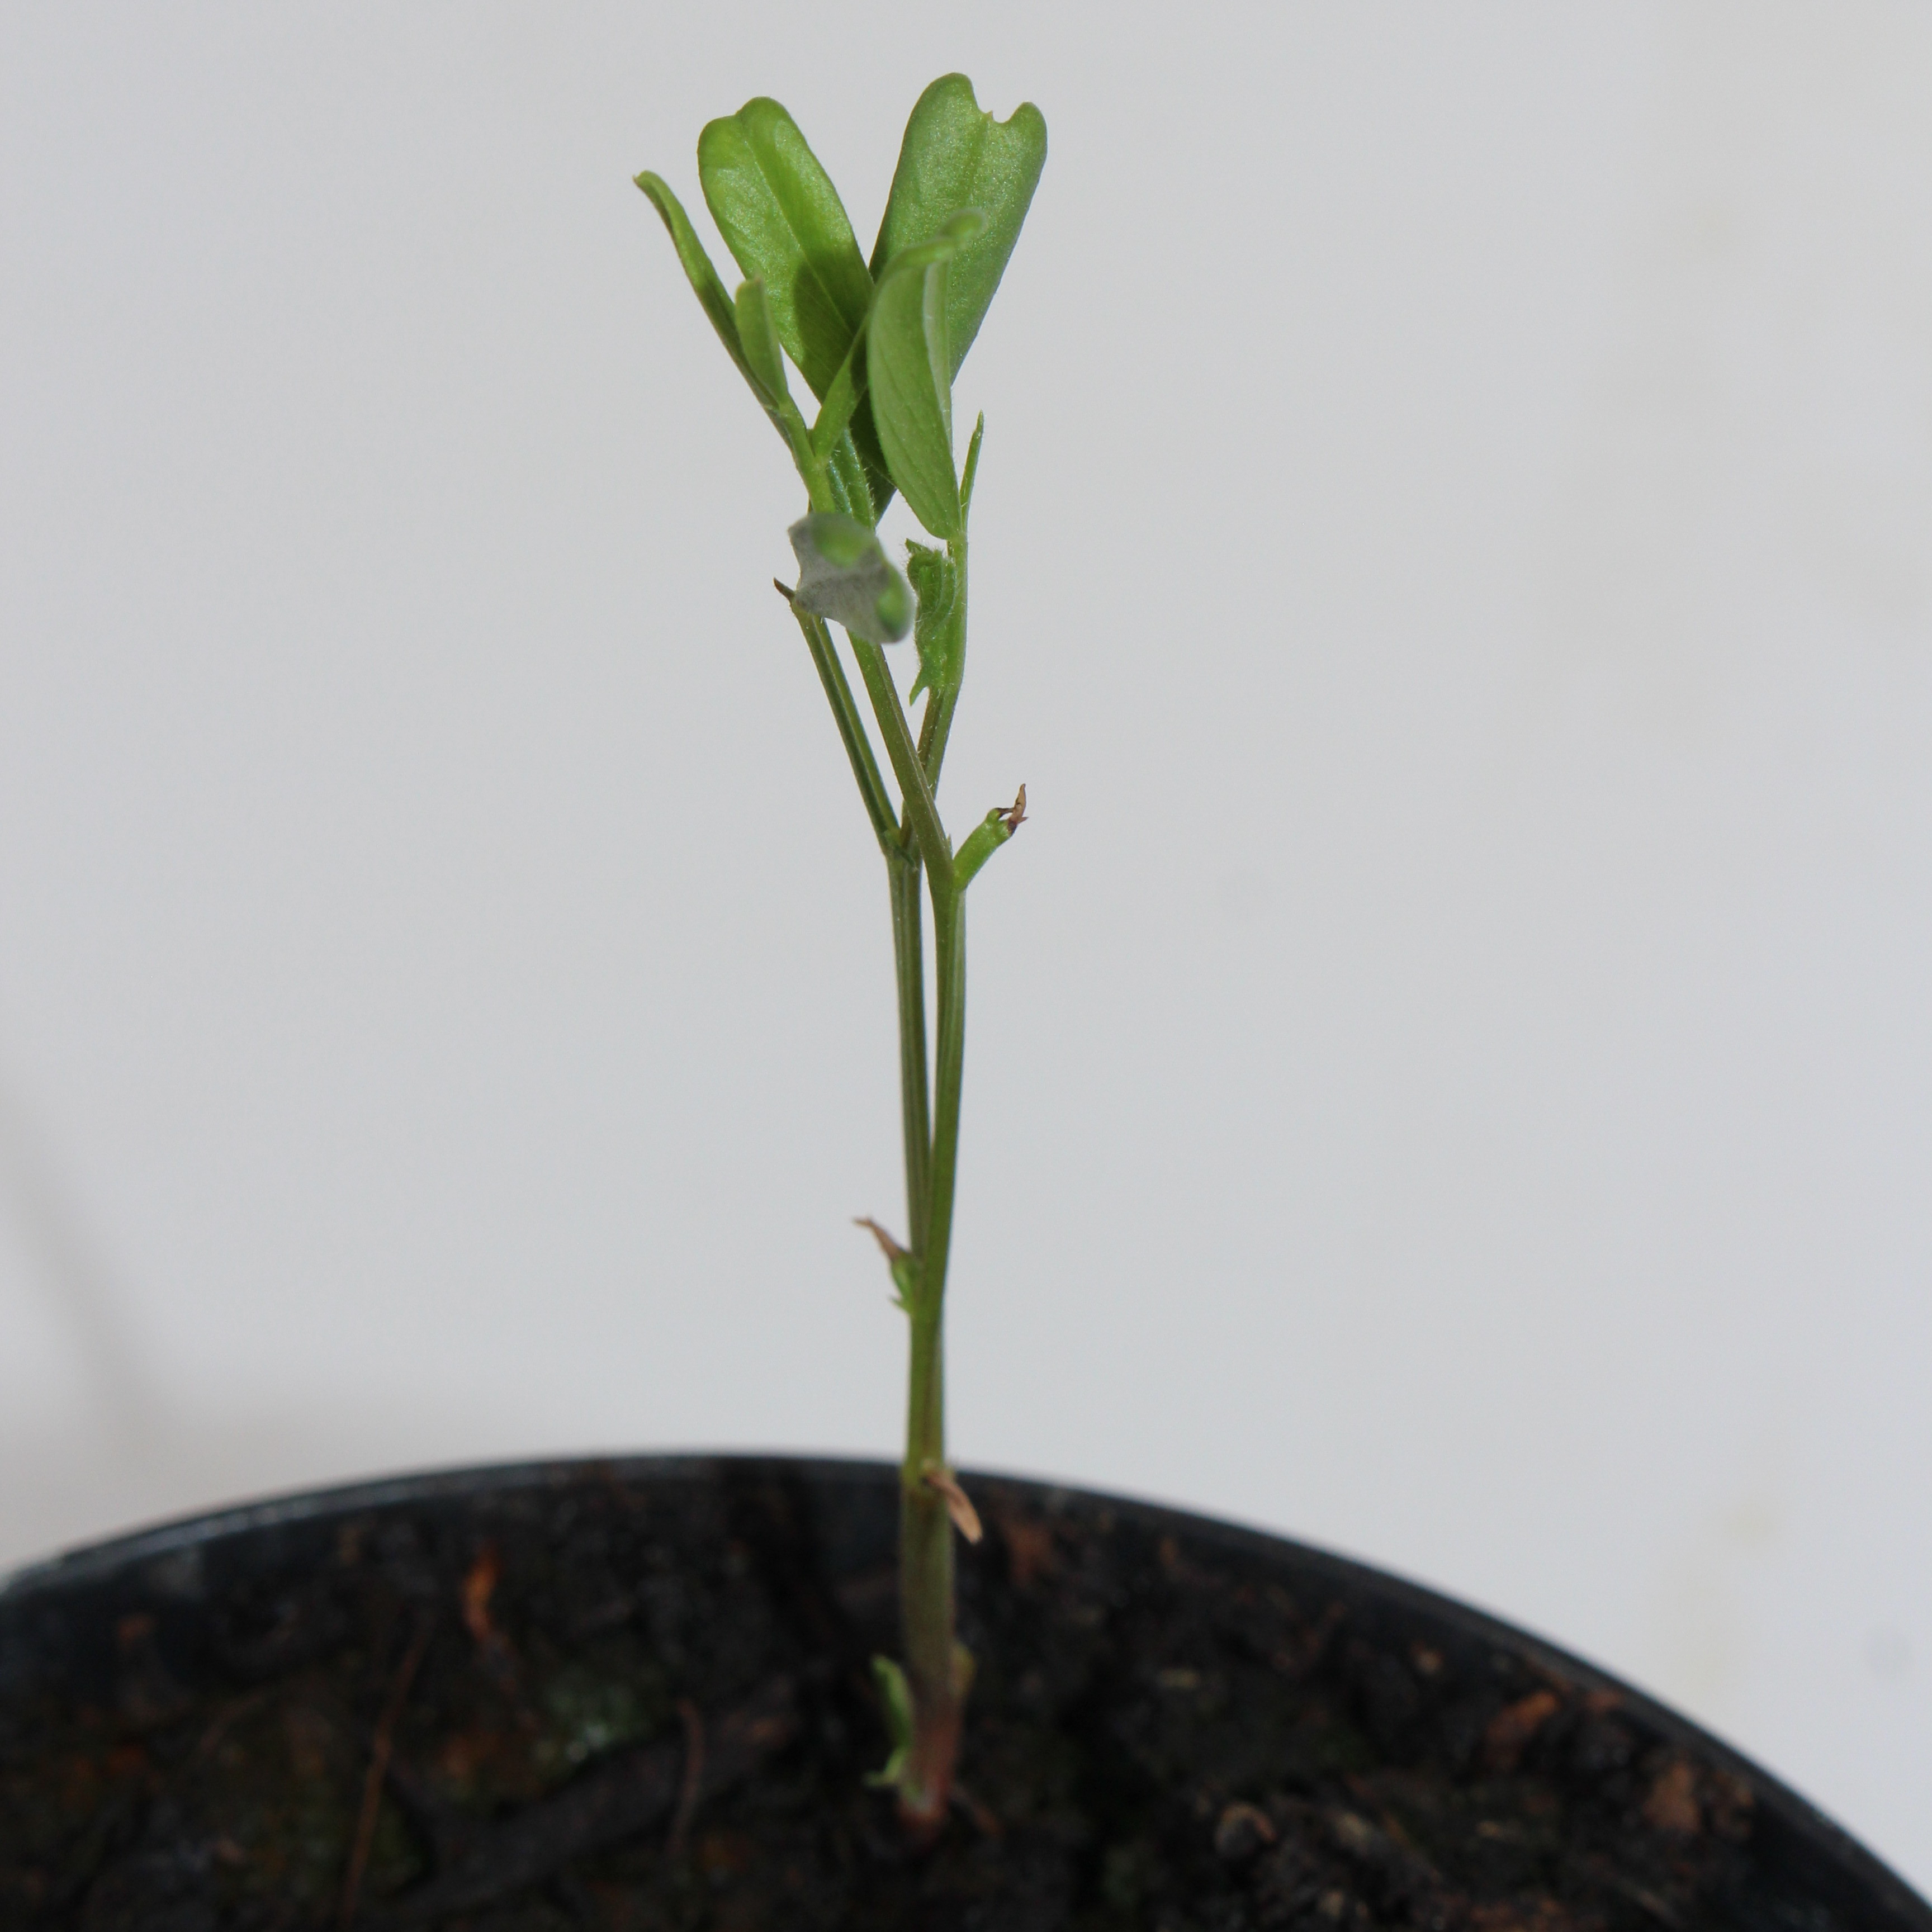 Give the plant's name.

Vicia sativa
